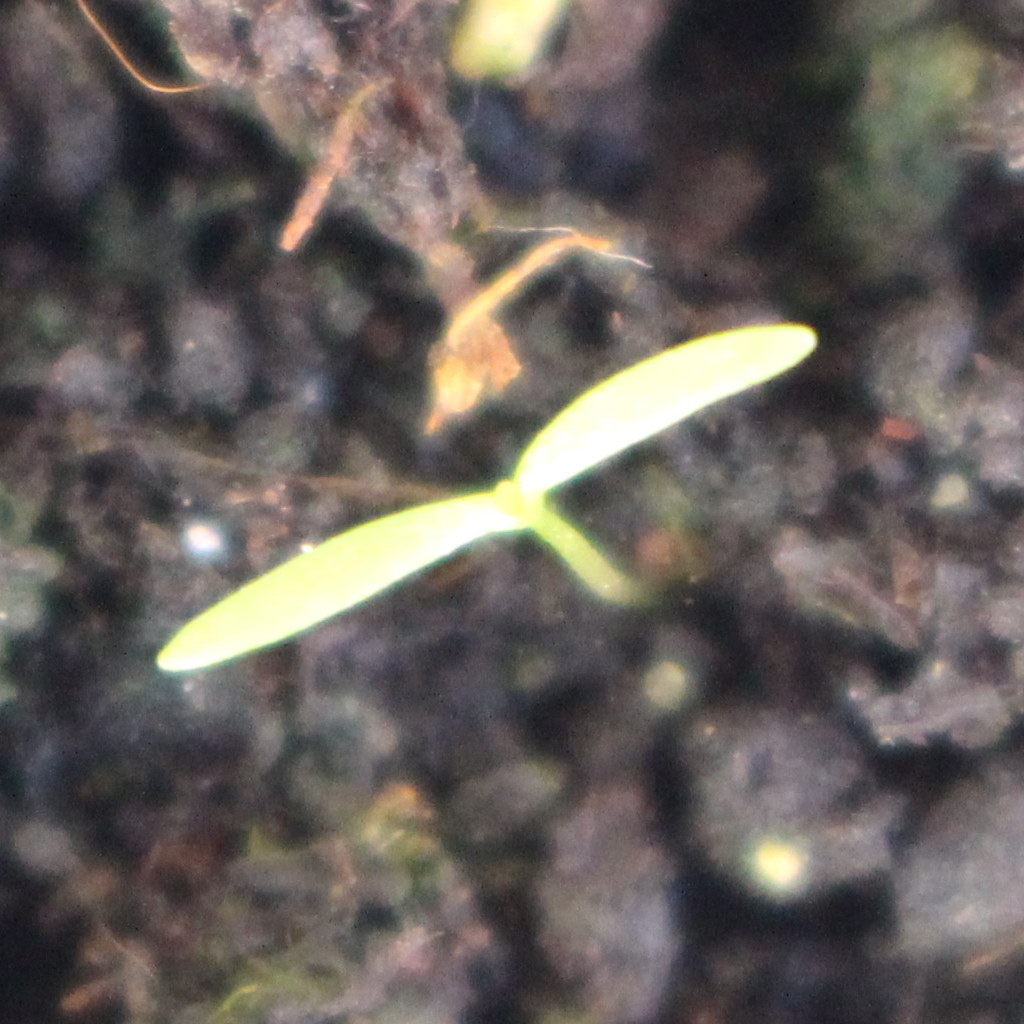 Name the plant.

Papaver rhoeas
